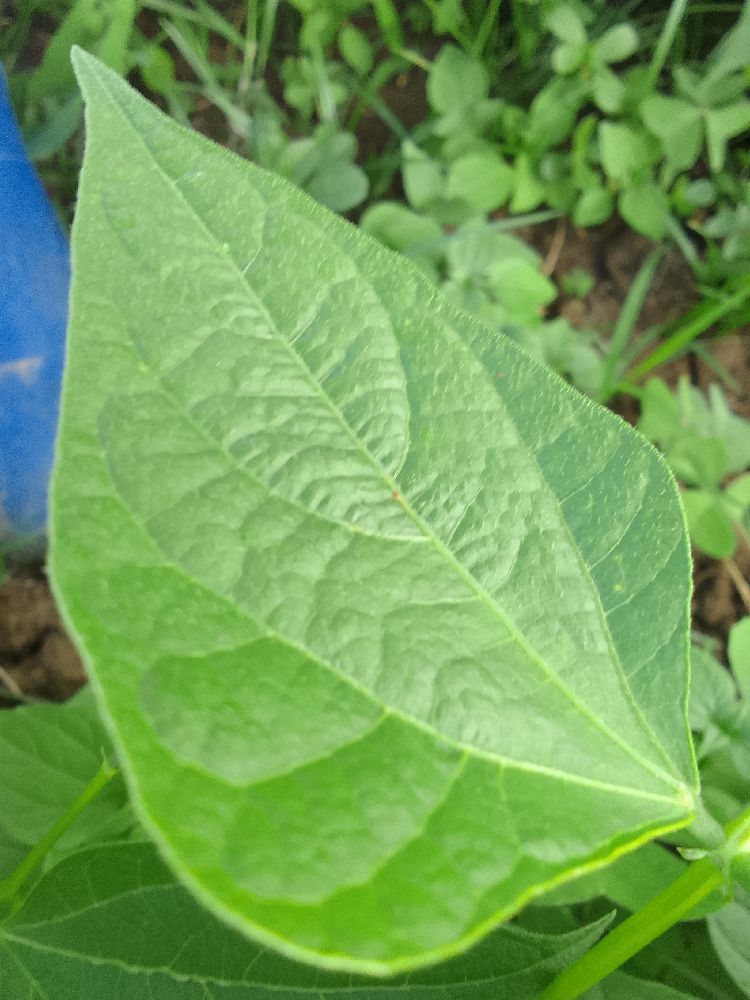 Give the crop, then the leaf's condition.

common bean, healthy
